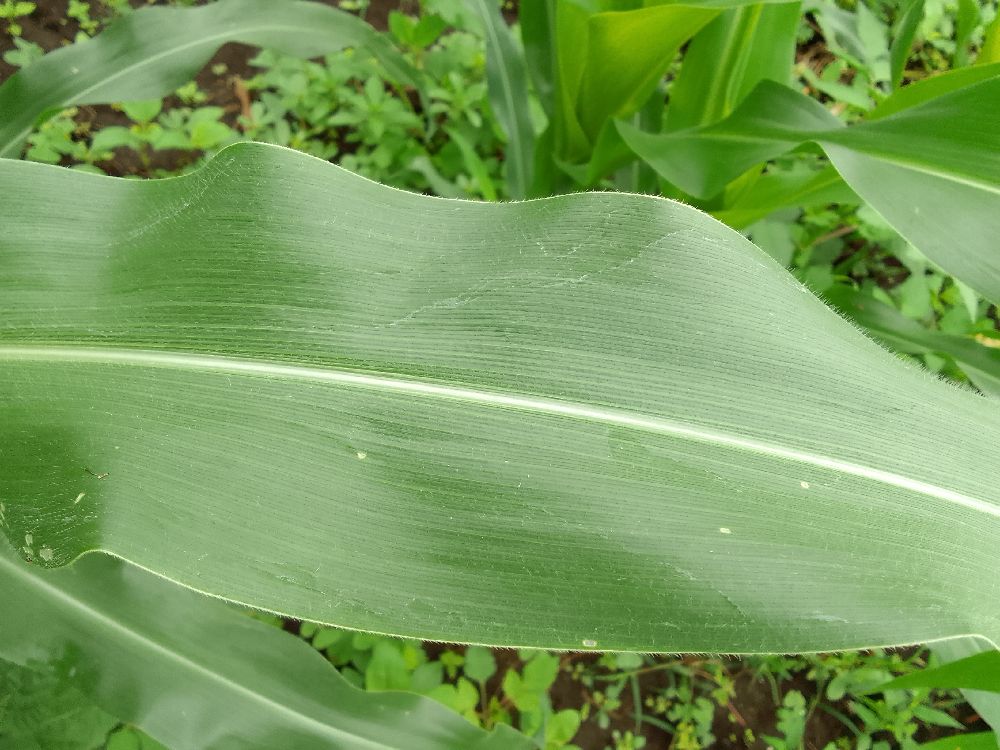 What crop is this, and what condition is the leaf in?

maize, healthy
